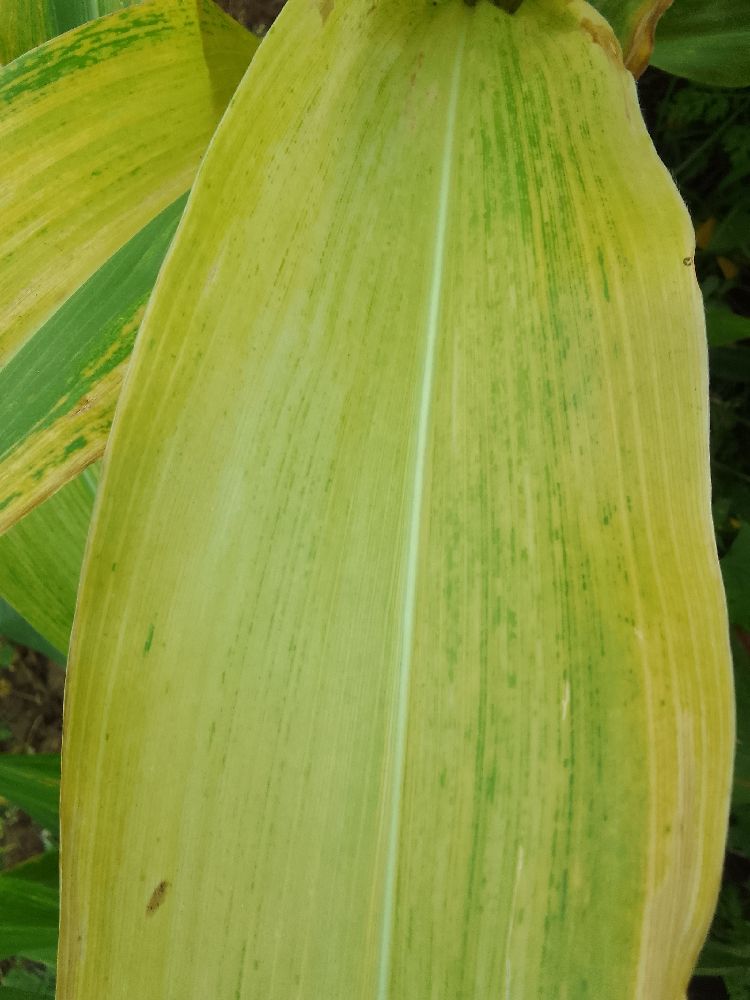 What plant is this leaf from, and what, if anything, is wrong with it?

maize, maize lethal necrosis
